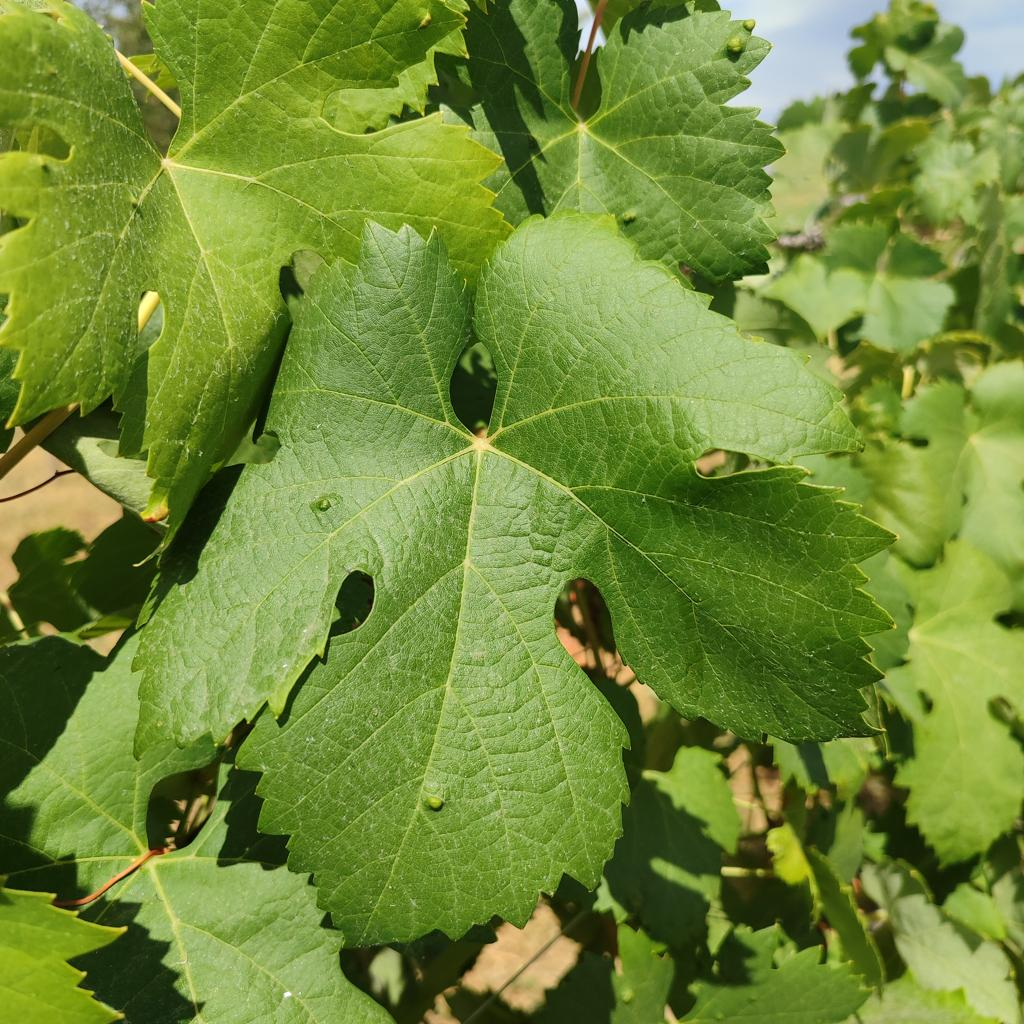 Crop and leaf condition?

grapevine, erineum mite
